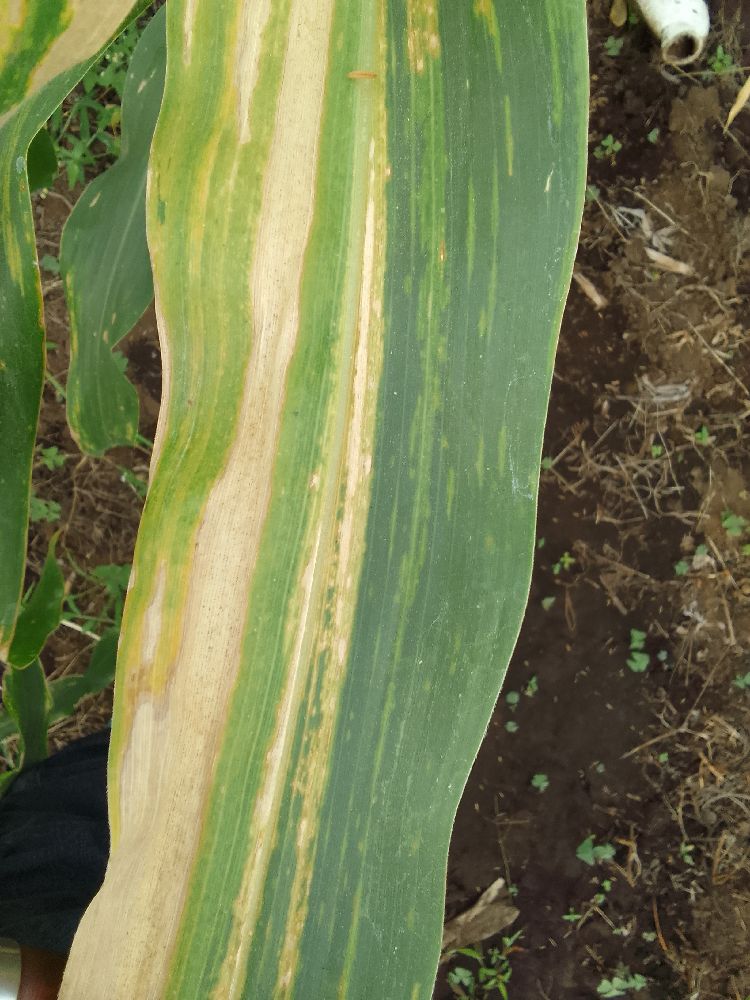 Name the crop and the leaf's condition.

maize, maize lethal necrosis
